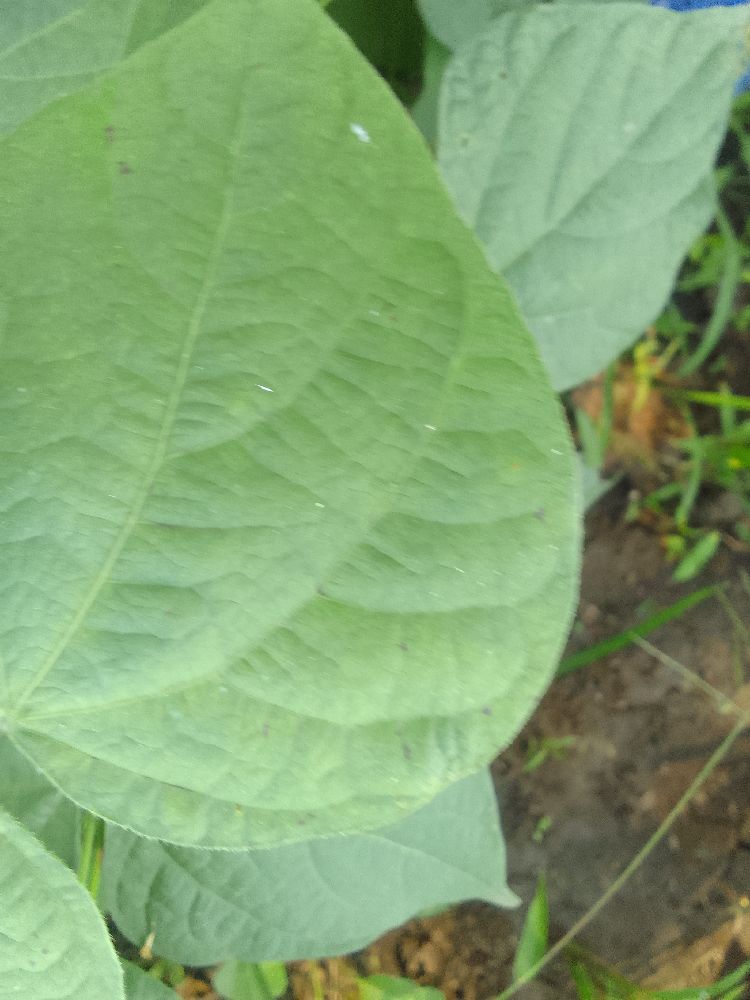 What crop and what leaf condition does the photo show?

common bean, healthy
